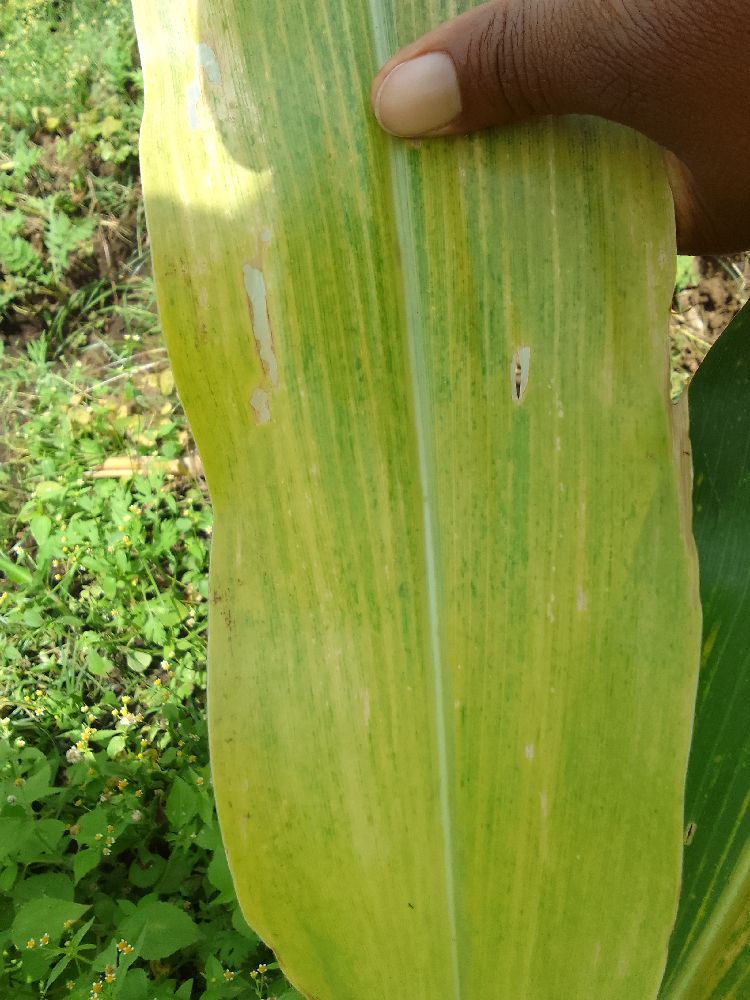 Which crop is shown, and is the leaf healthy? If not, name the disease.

maize, maize lethal necrosis
